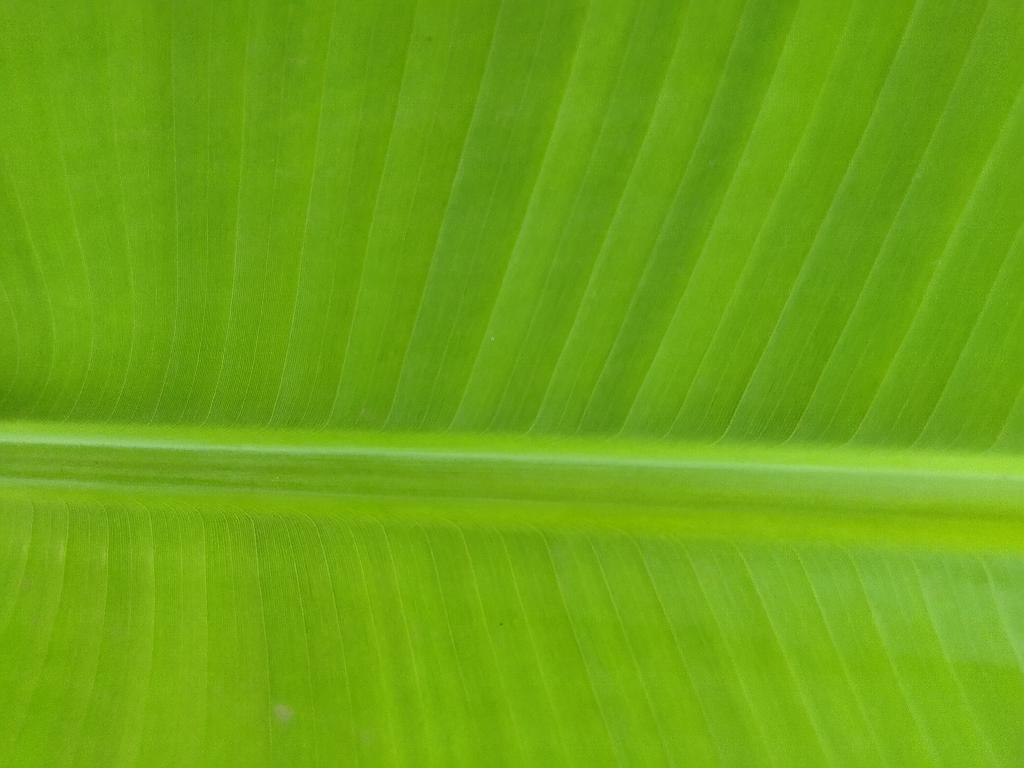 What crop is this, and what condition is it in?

banana, healthy
